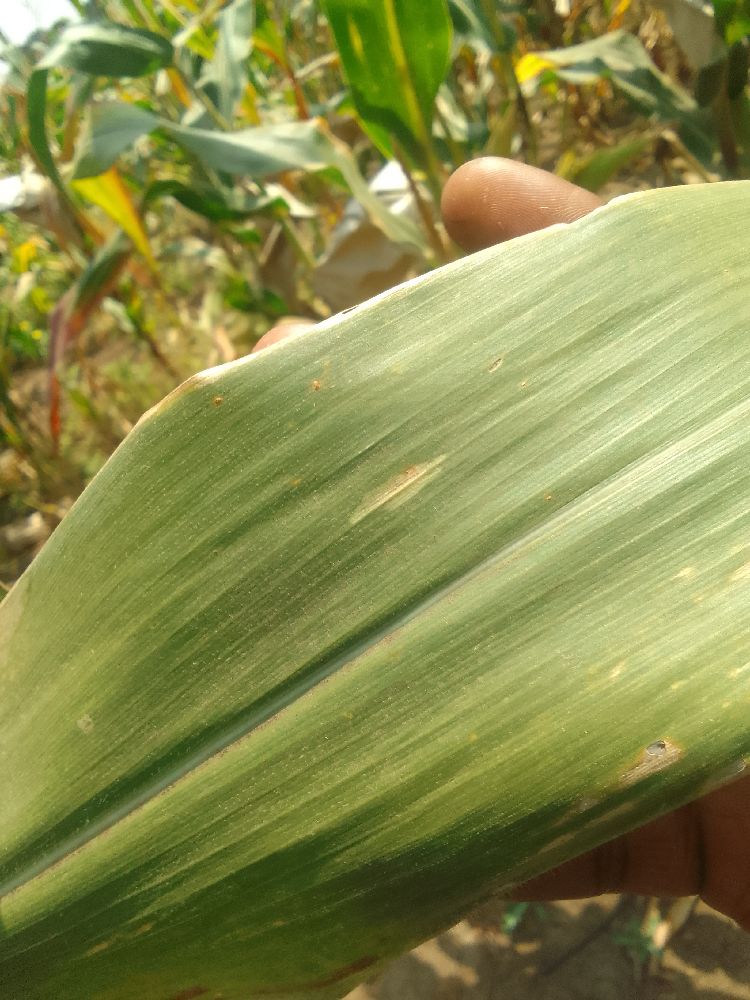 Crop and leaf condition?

maize, healthy
